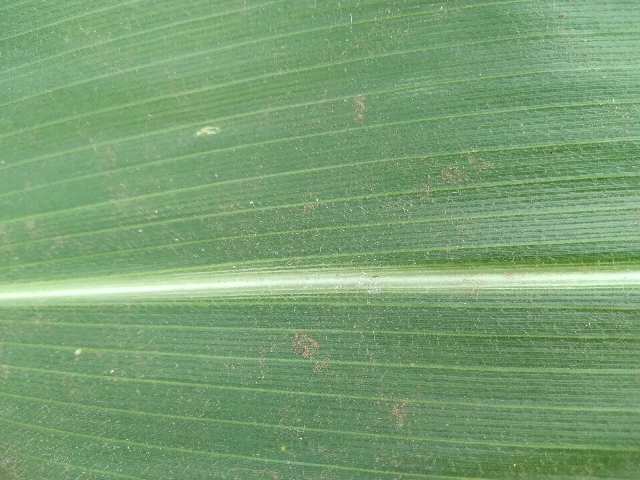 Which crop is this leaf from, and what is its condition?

maize, healthy
